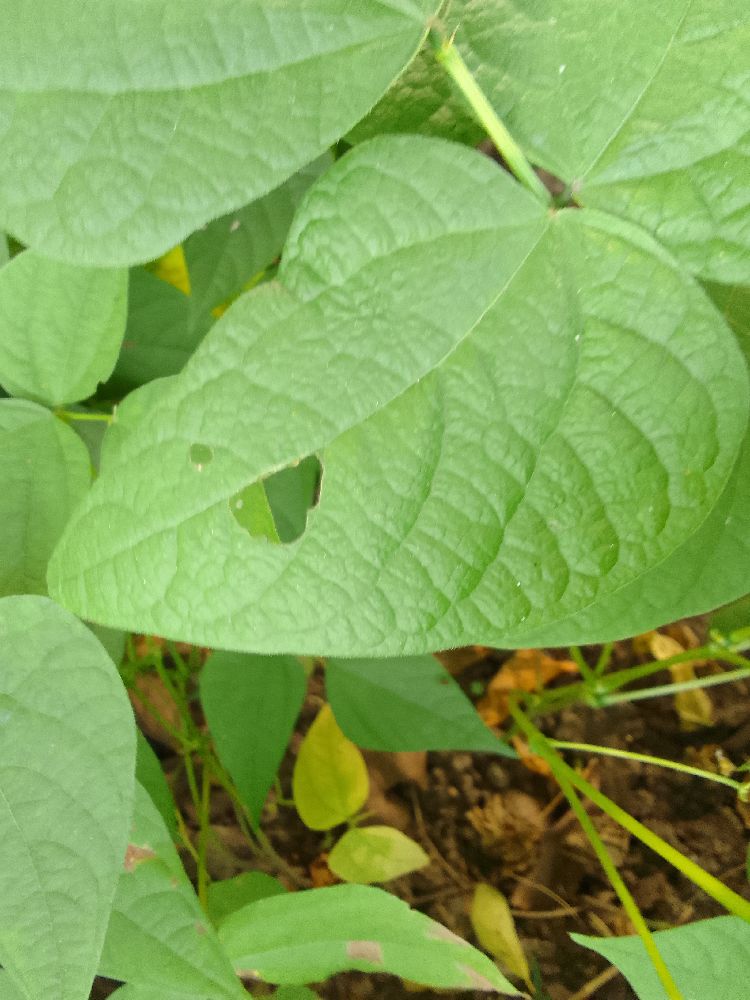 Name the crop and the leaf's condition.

common bean, healthy
